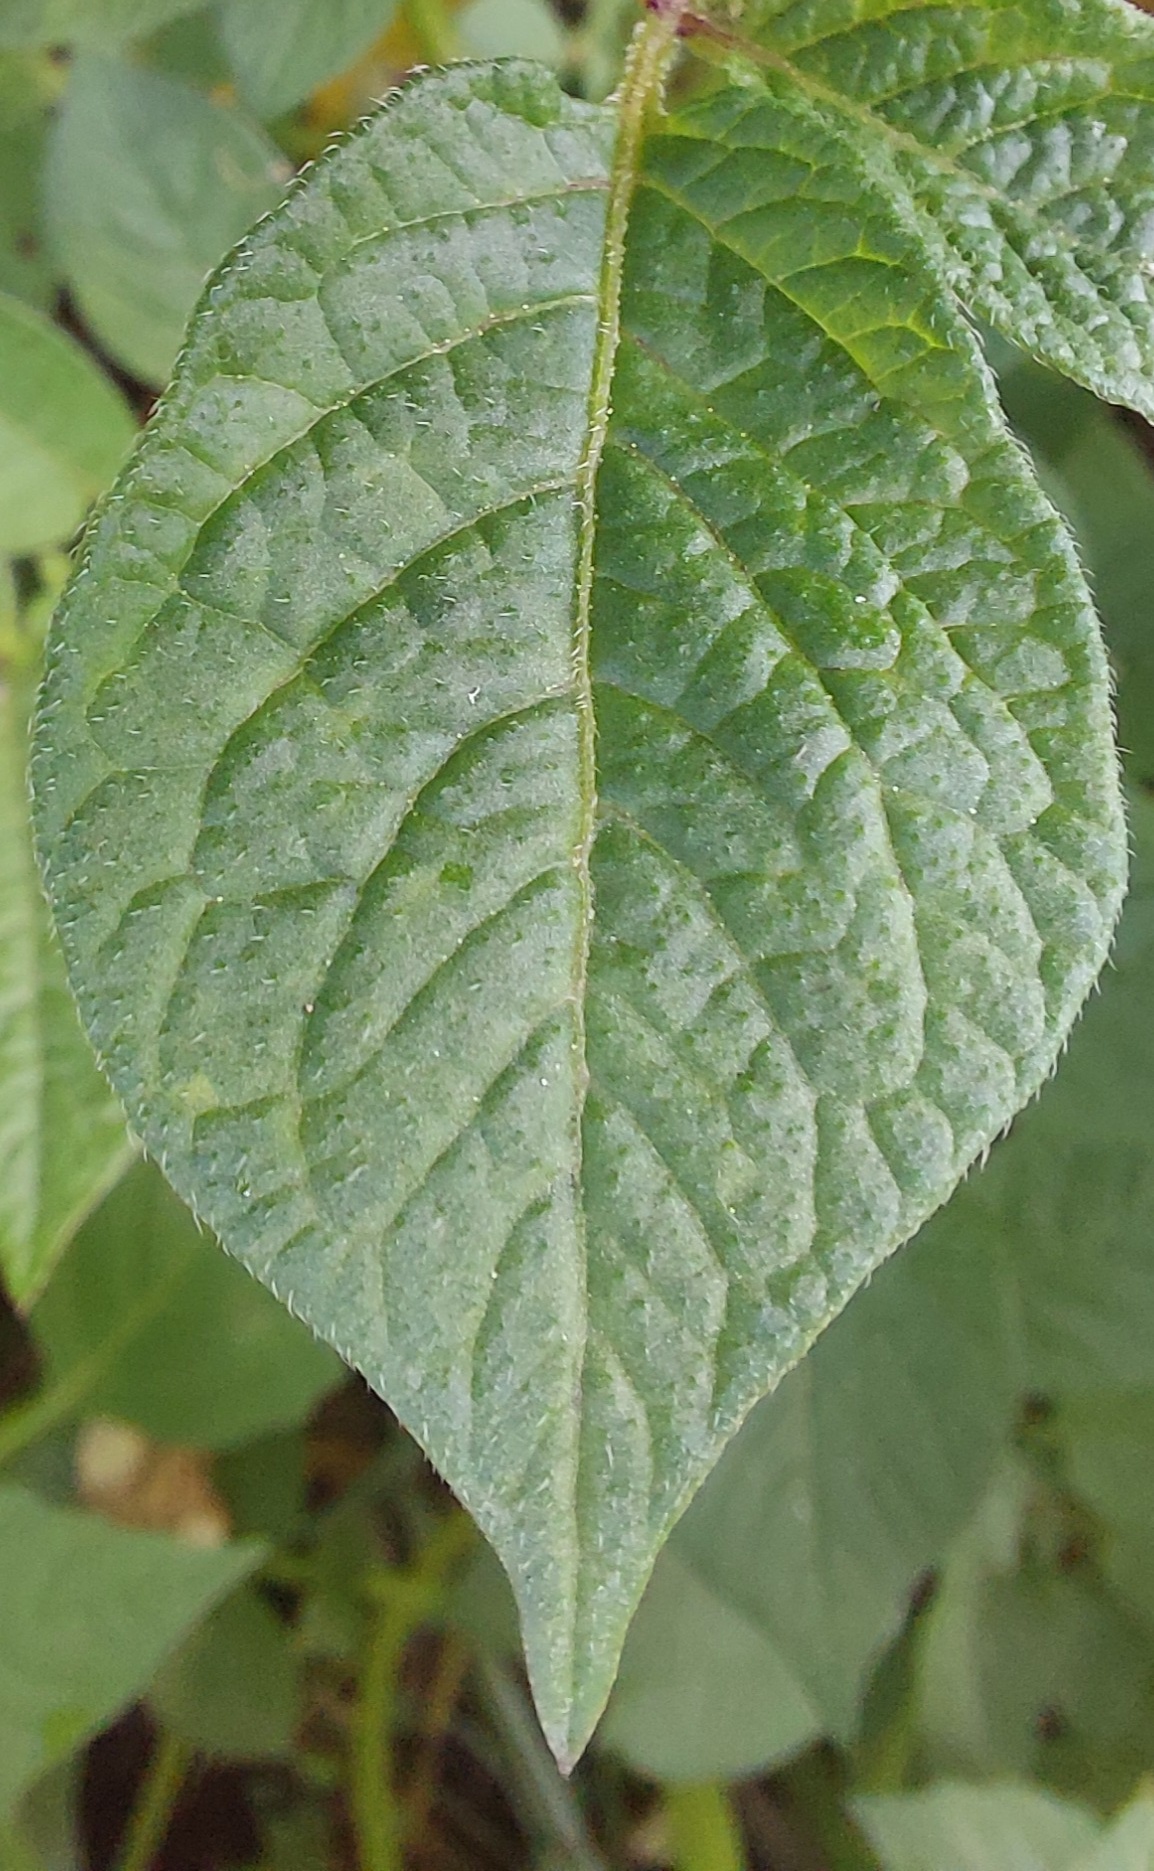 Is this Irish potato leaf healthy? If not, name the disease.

healthy
